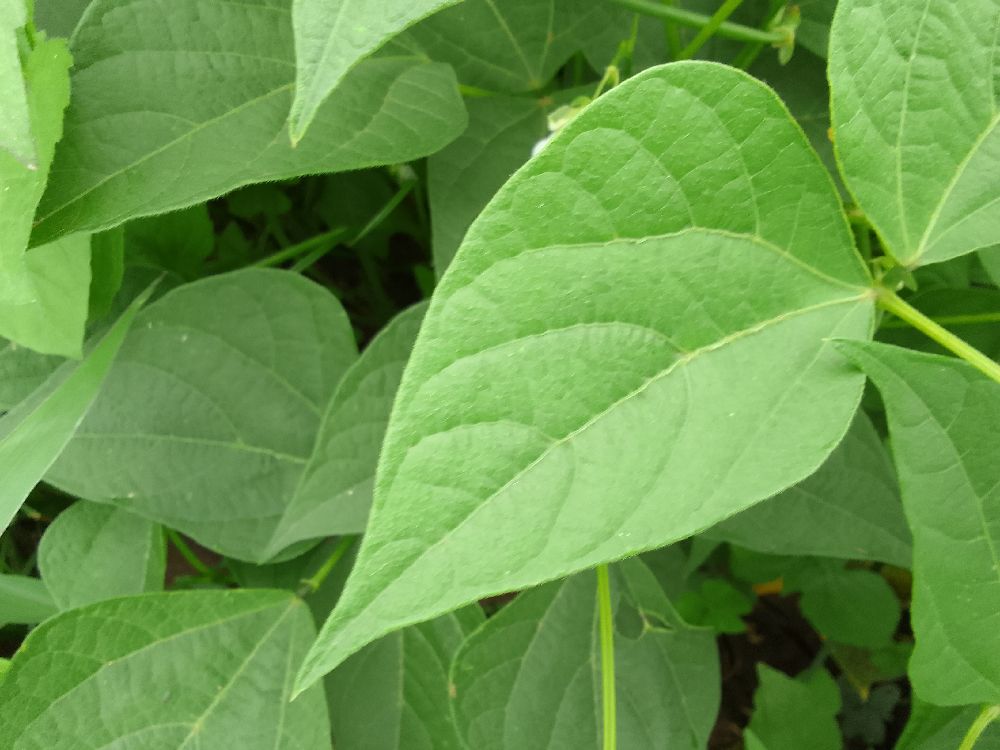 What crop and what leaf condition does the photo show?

common bean, healthy
